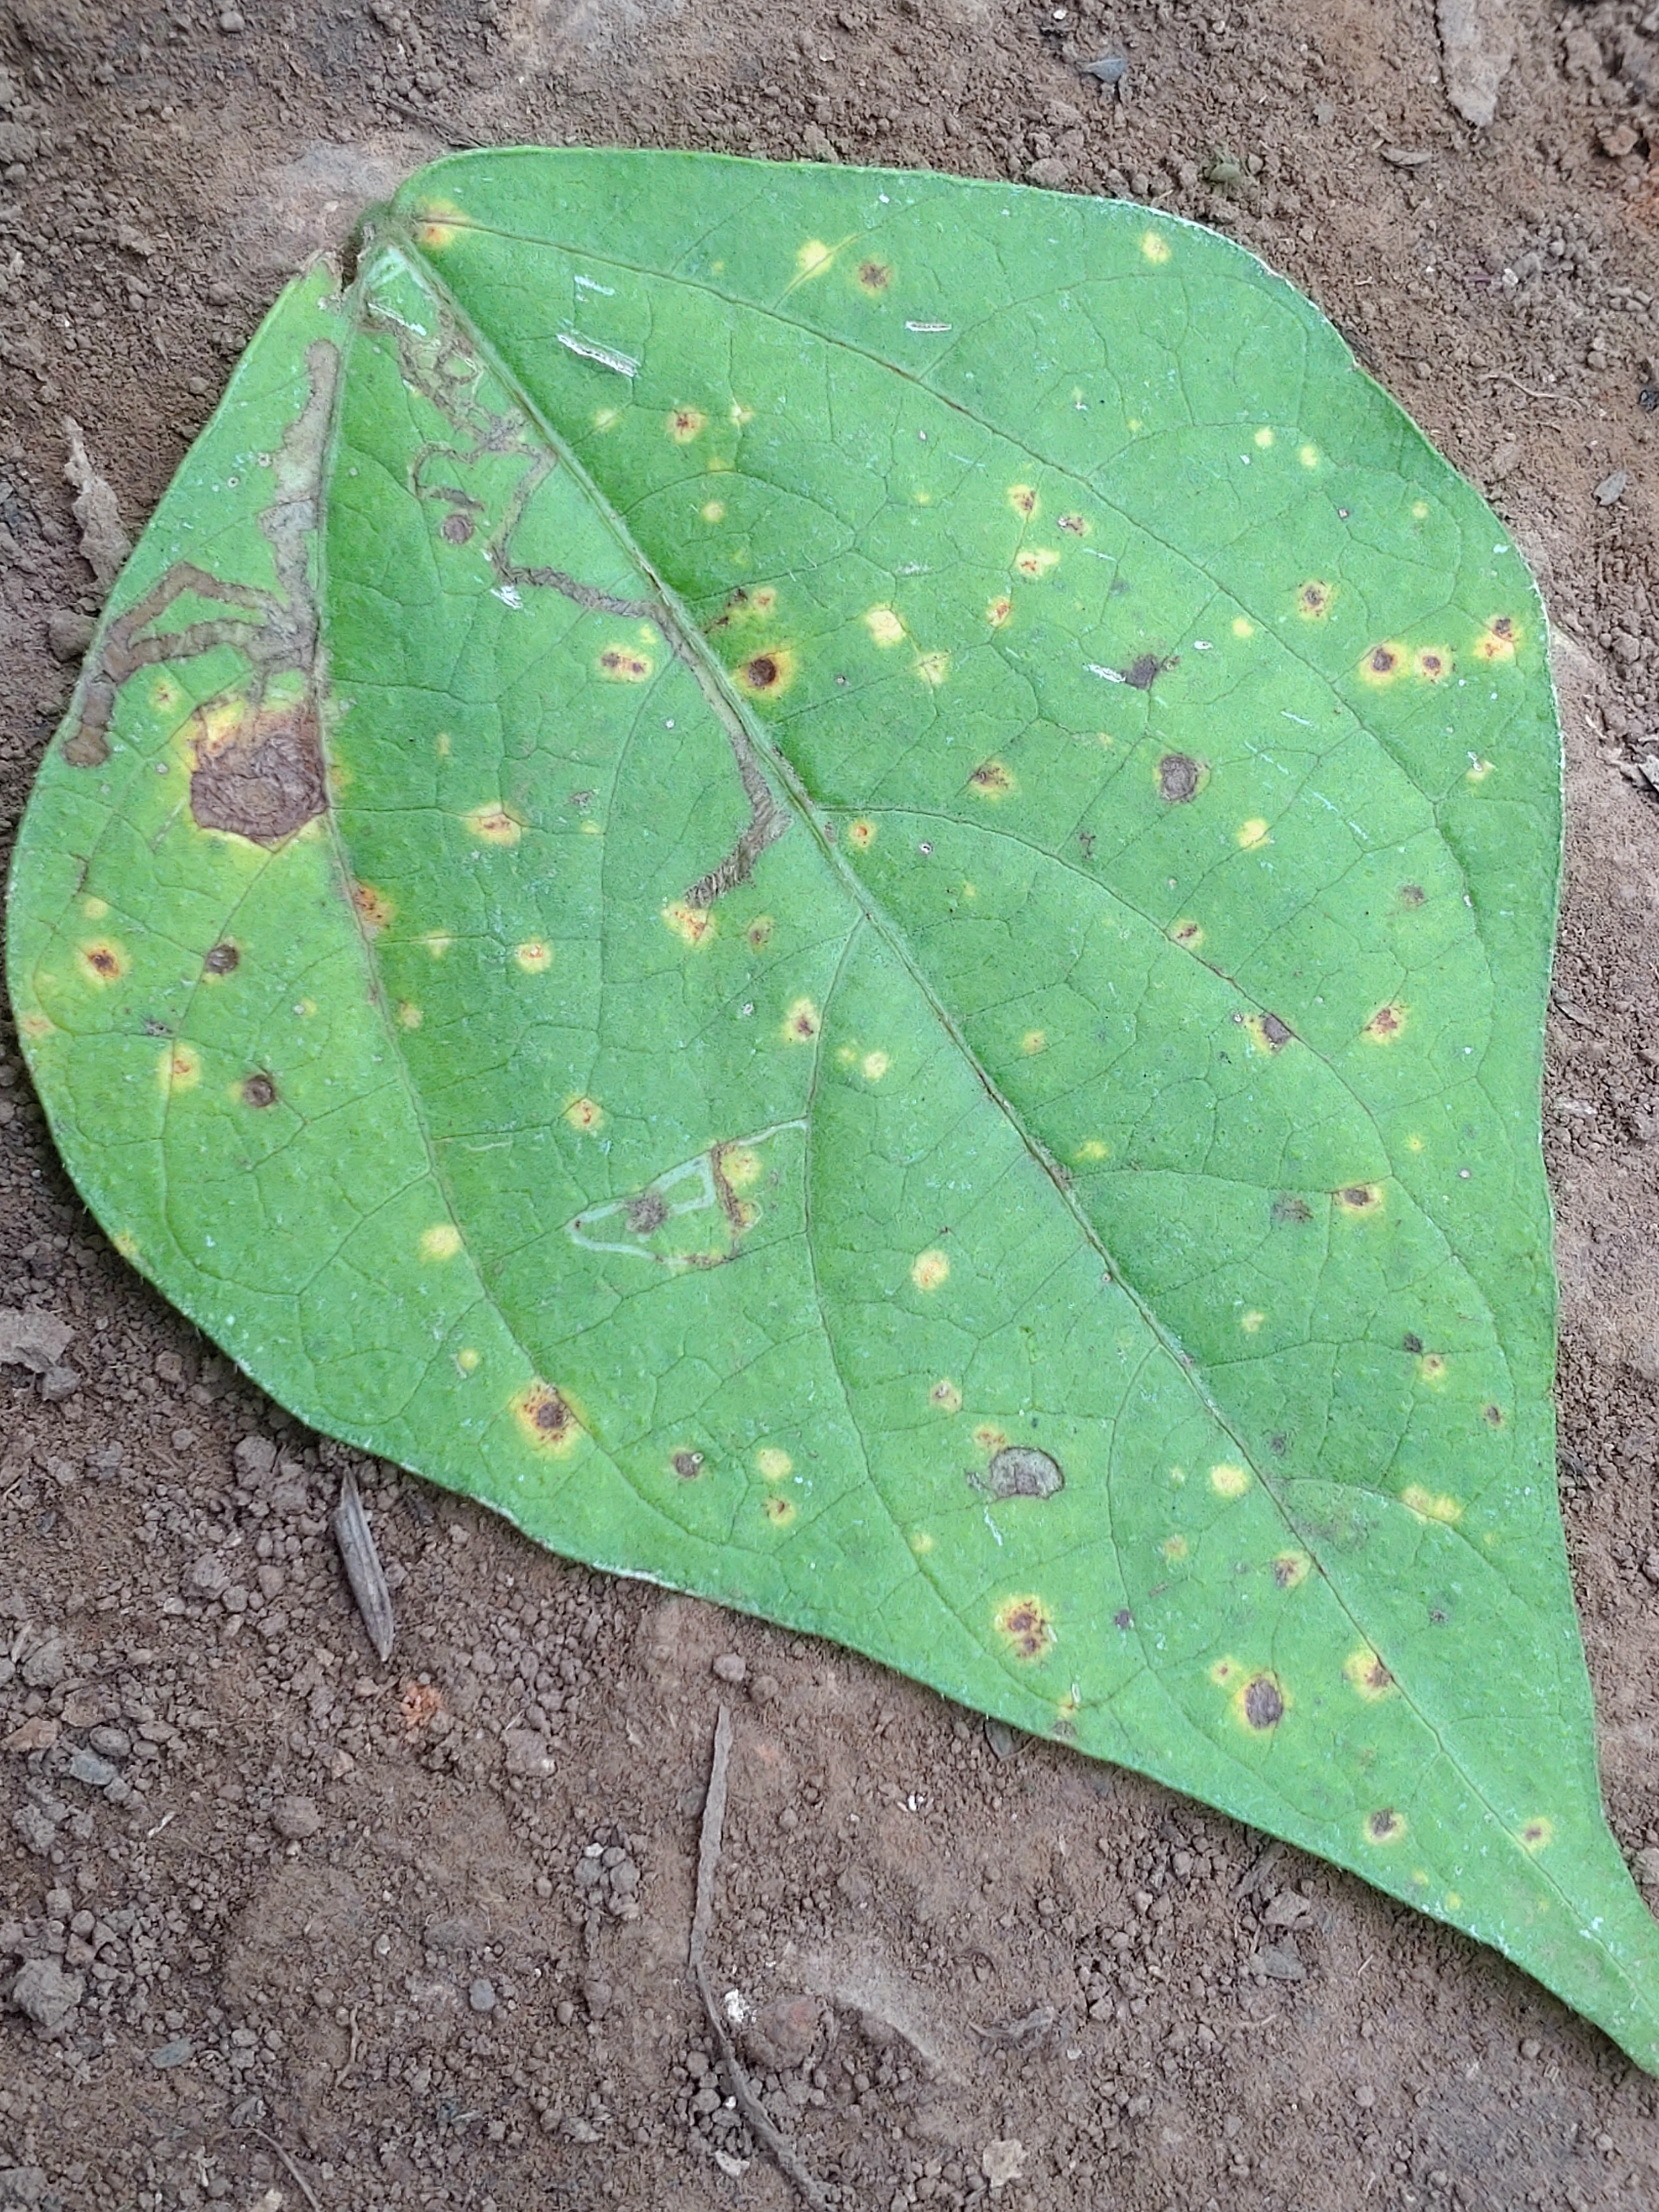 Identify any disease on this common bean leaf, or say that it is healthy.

rust
